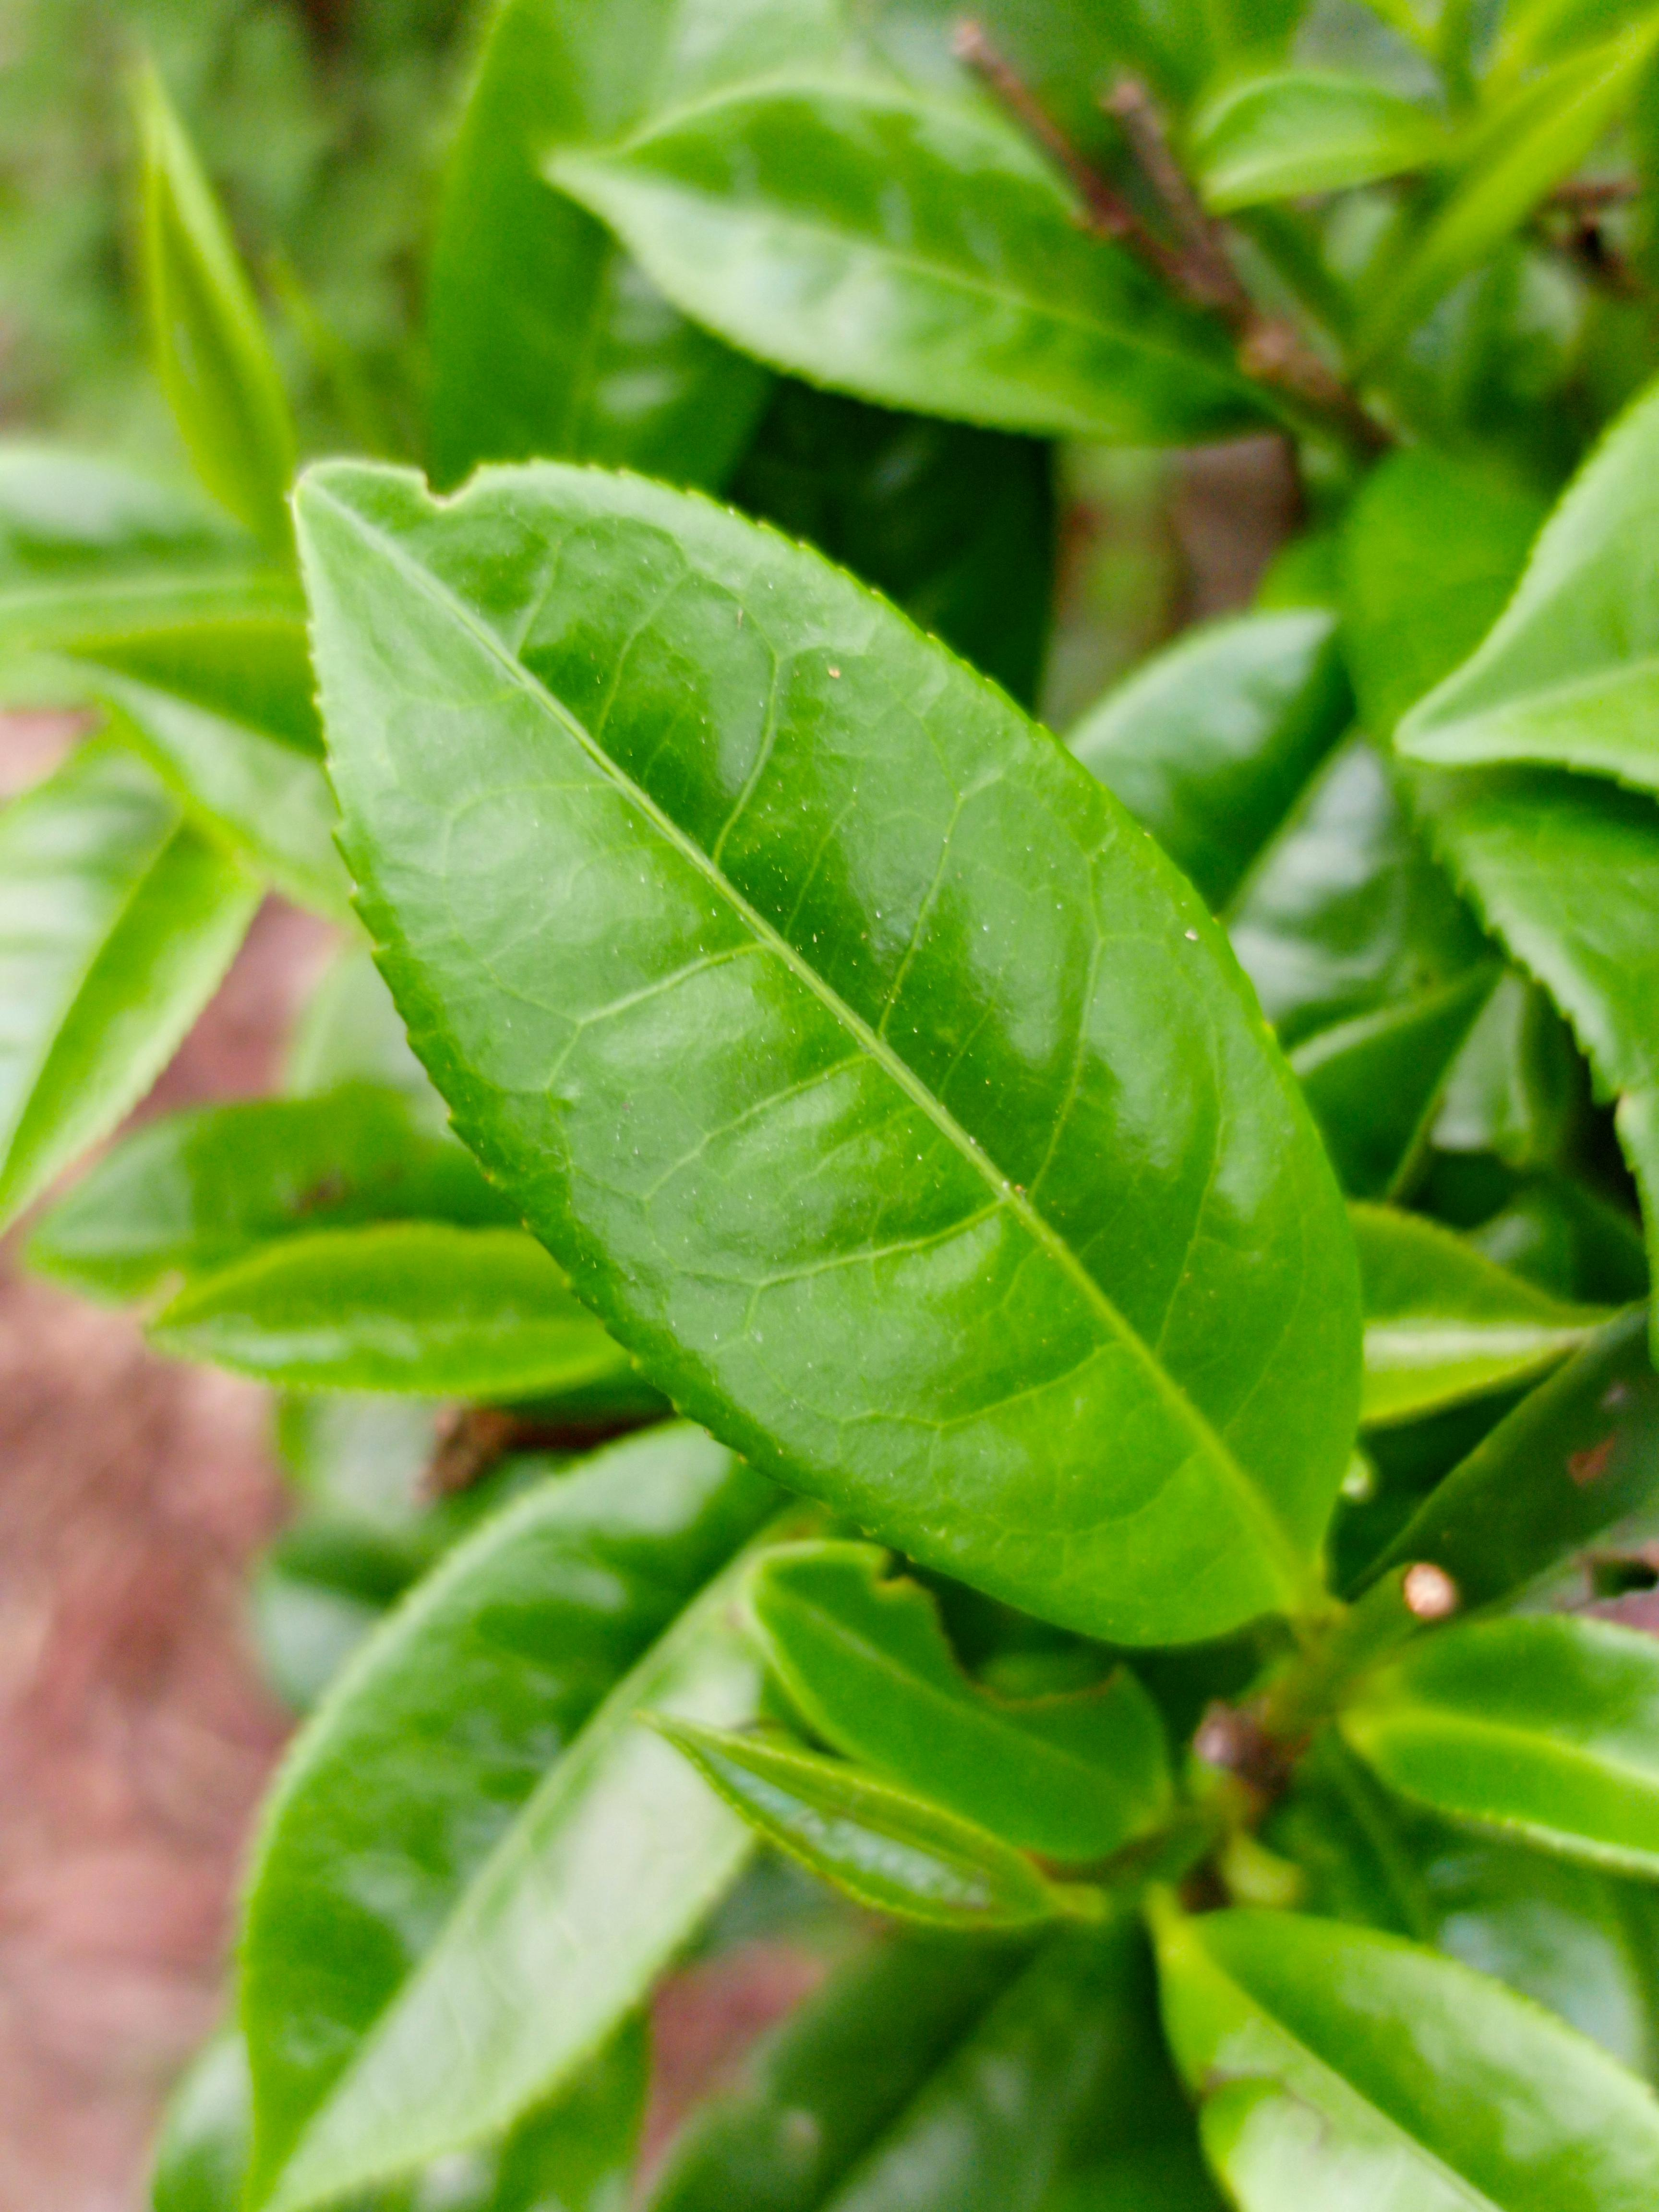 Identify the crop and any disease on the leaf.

tea, healthy leaf
